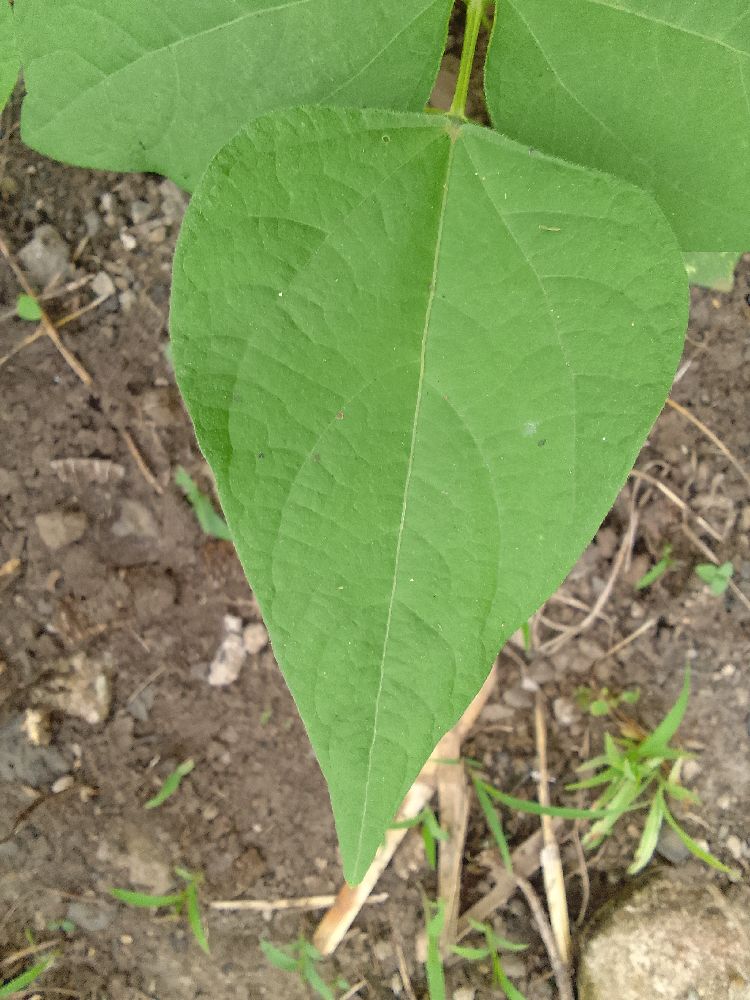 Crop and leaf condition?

common bean, healthy
